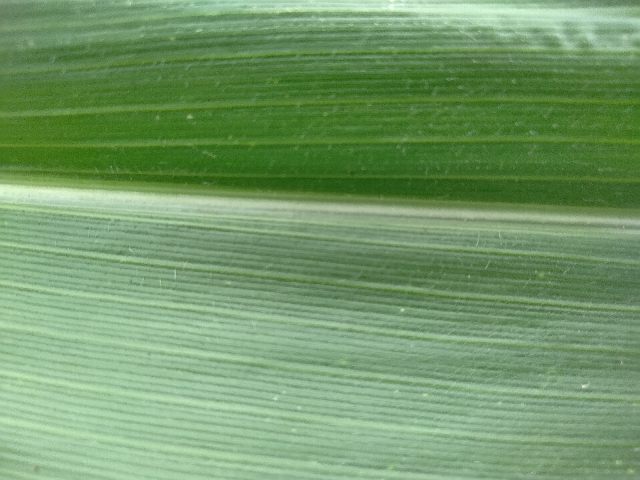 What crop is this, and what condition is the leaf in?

maize, healthy
